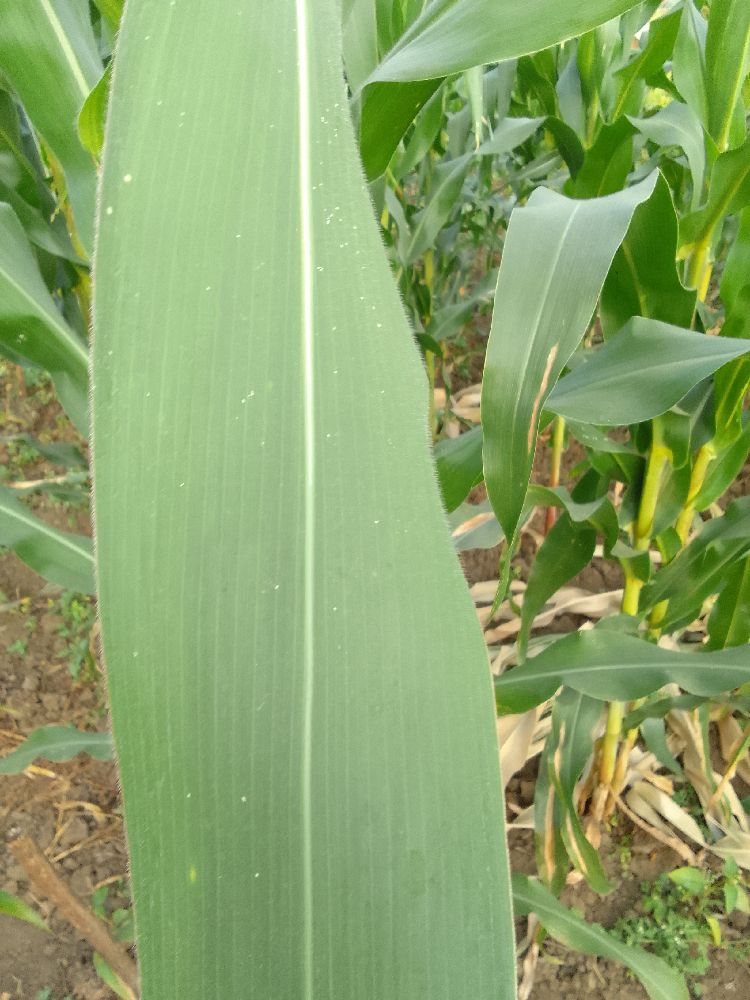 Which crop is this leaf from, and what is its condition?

maize, healthy
